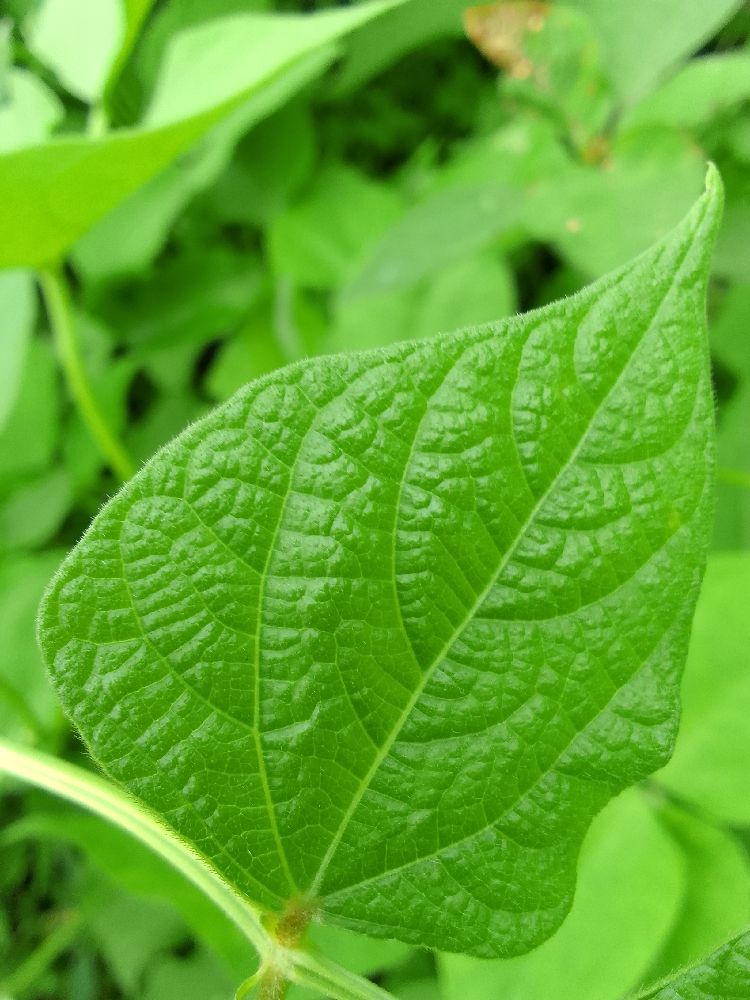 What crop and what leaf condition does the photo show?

common bean, healthy
